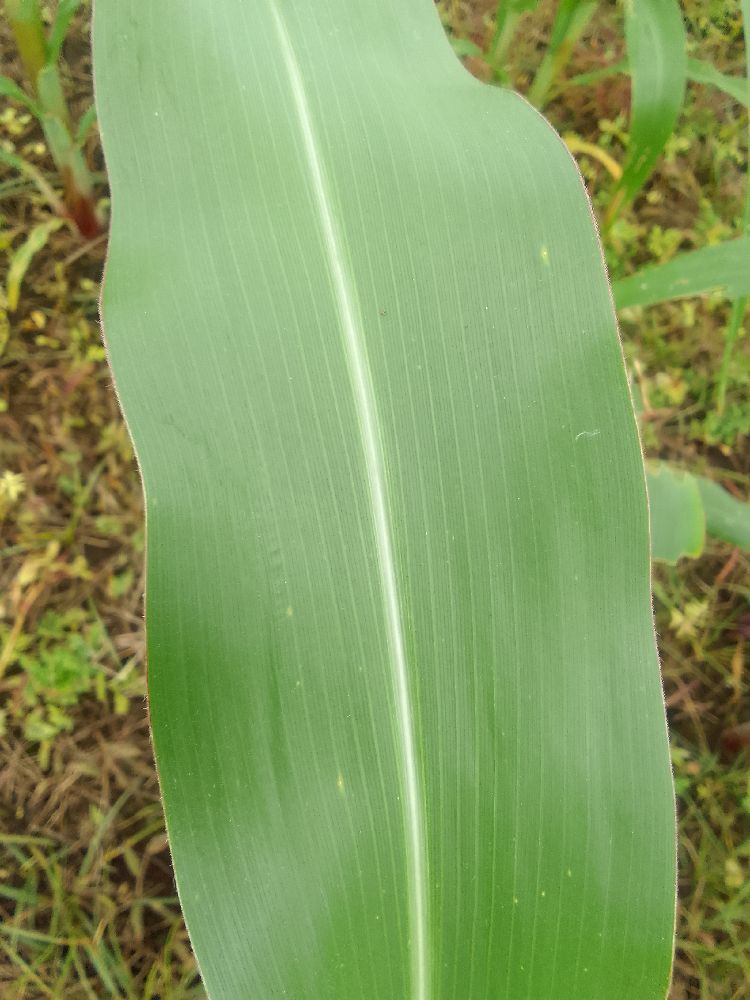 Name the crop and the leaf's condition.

maize, healthy
